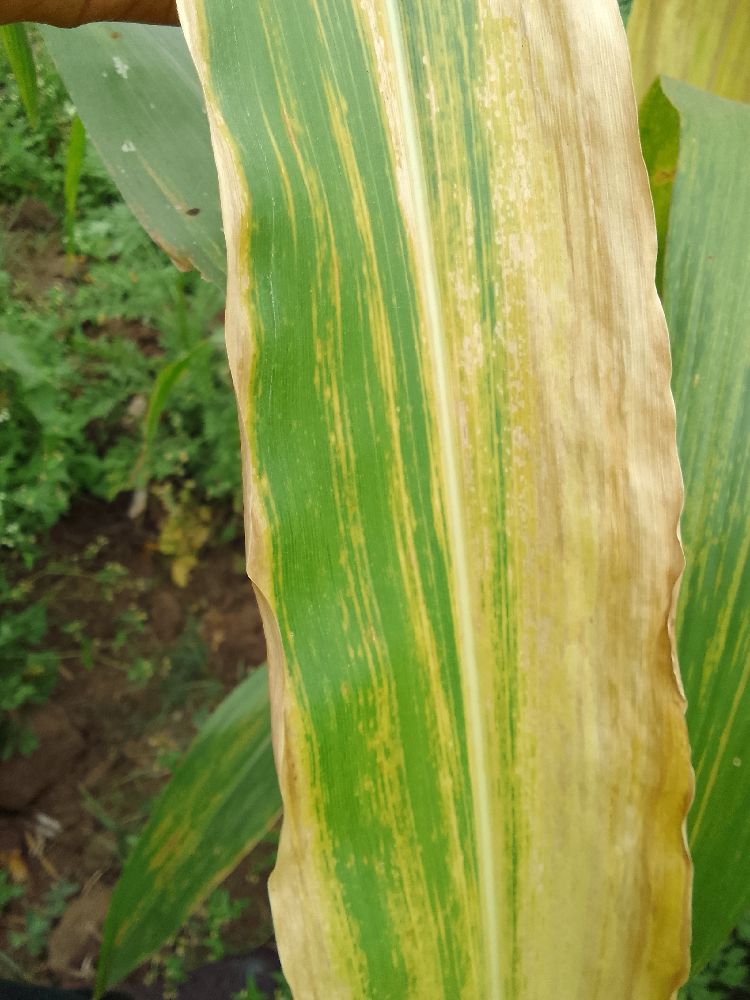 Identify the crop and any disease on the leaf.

maize, maize lethal necrosis
